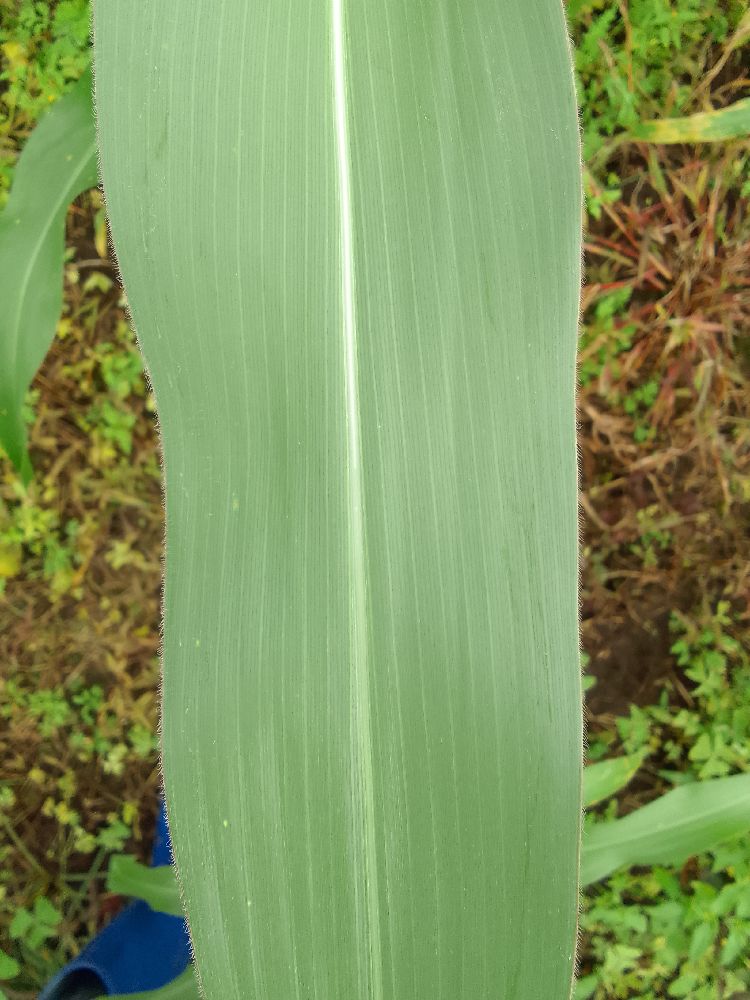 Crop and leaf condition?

maize, healthy
